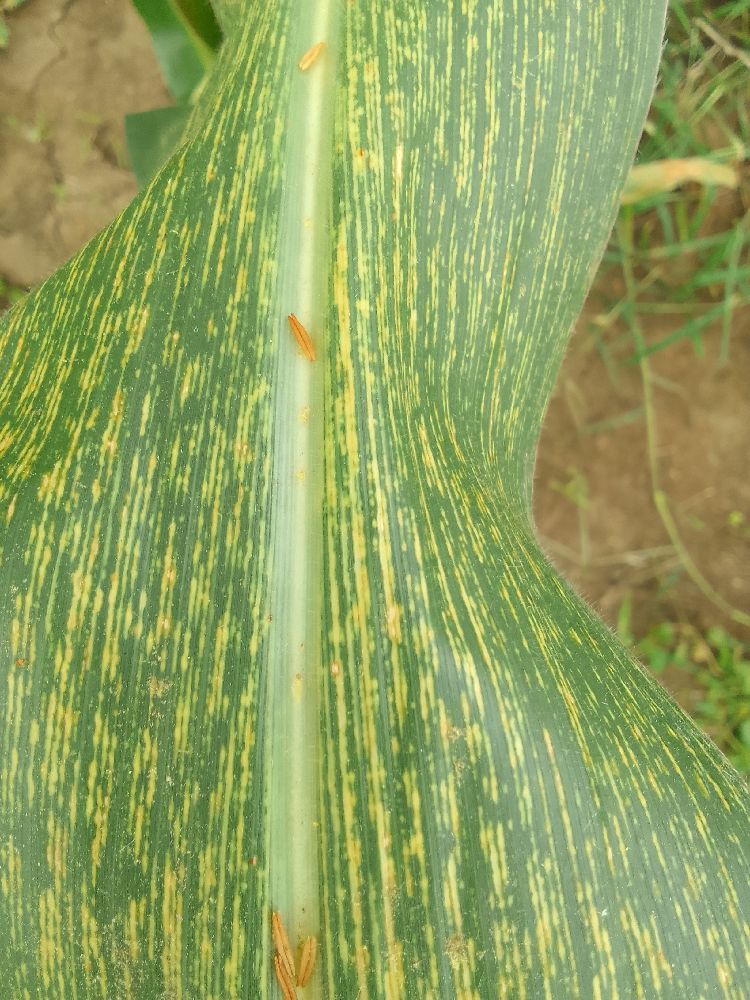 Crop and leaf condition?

maize, maize streak virus
